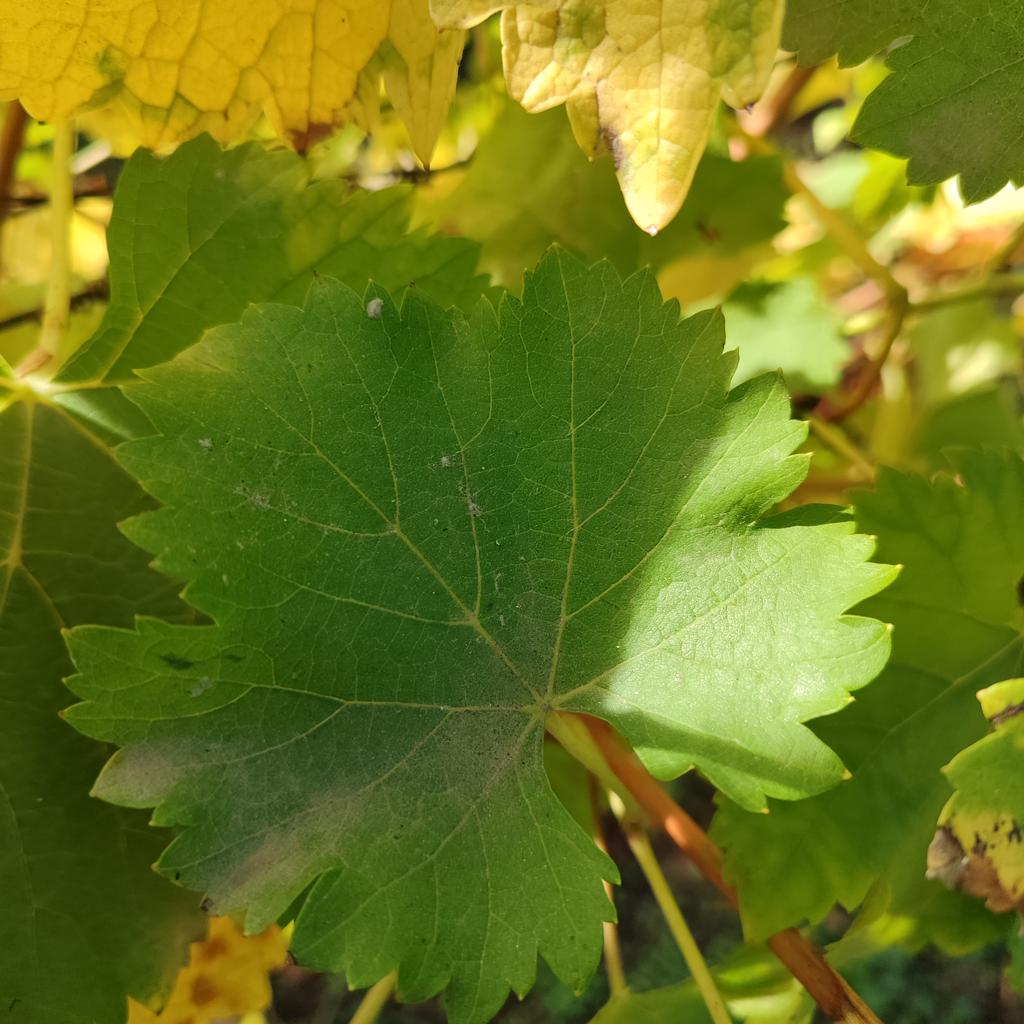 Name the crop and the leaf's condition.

grapevine, powdery mildew
